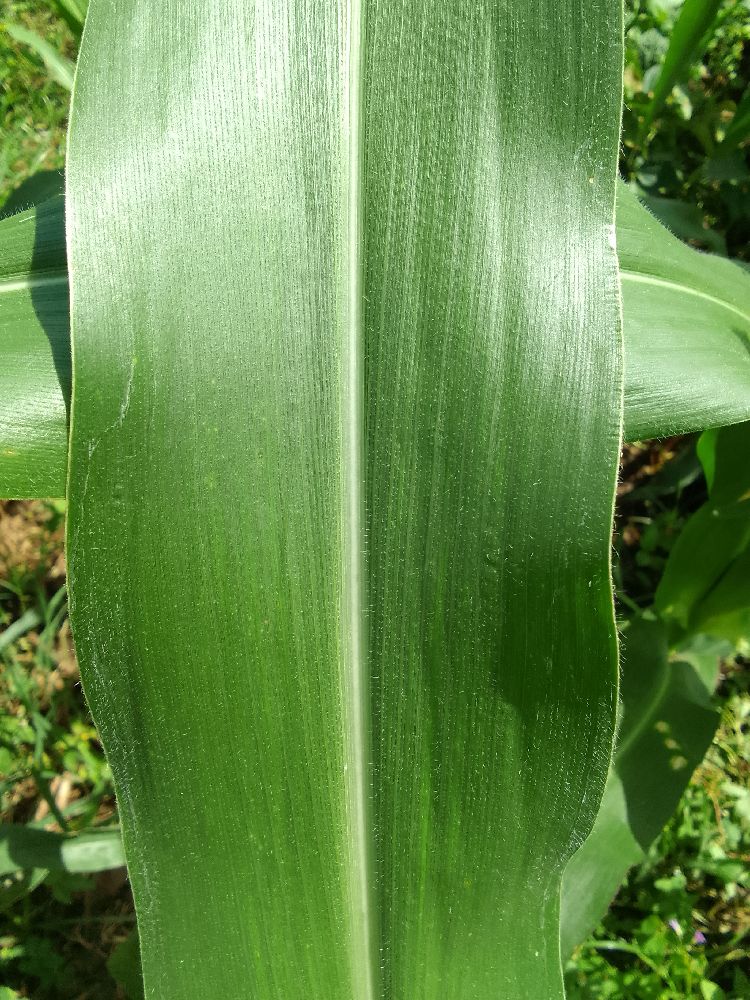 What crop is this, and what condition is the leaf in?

maize, healthy
